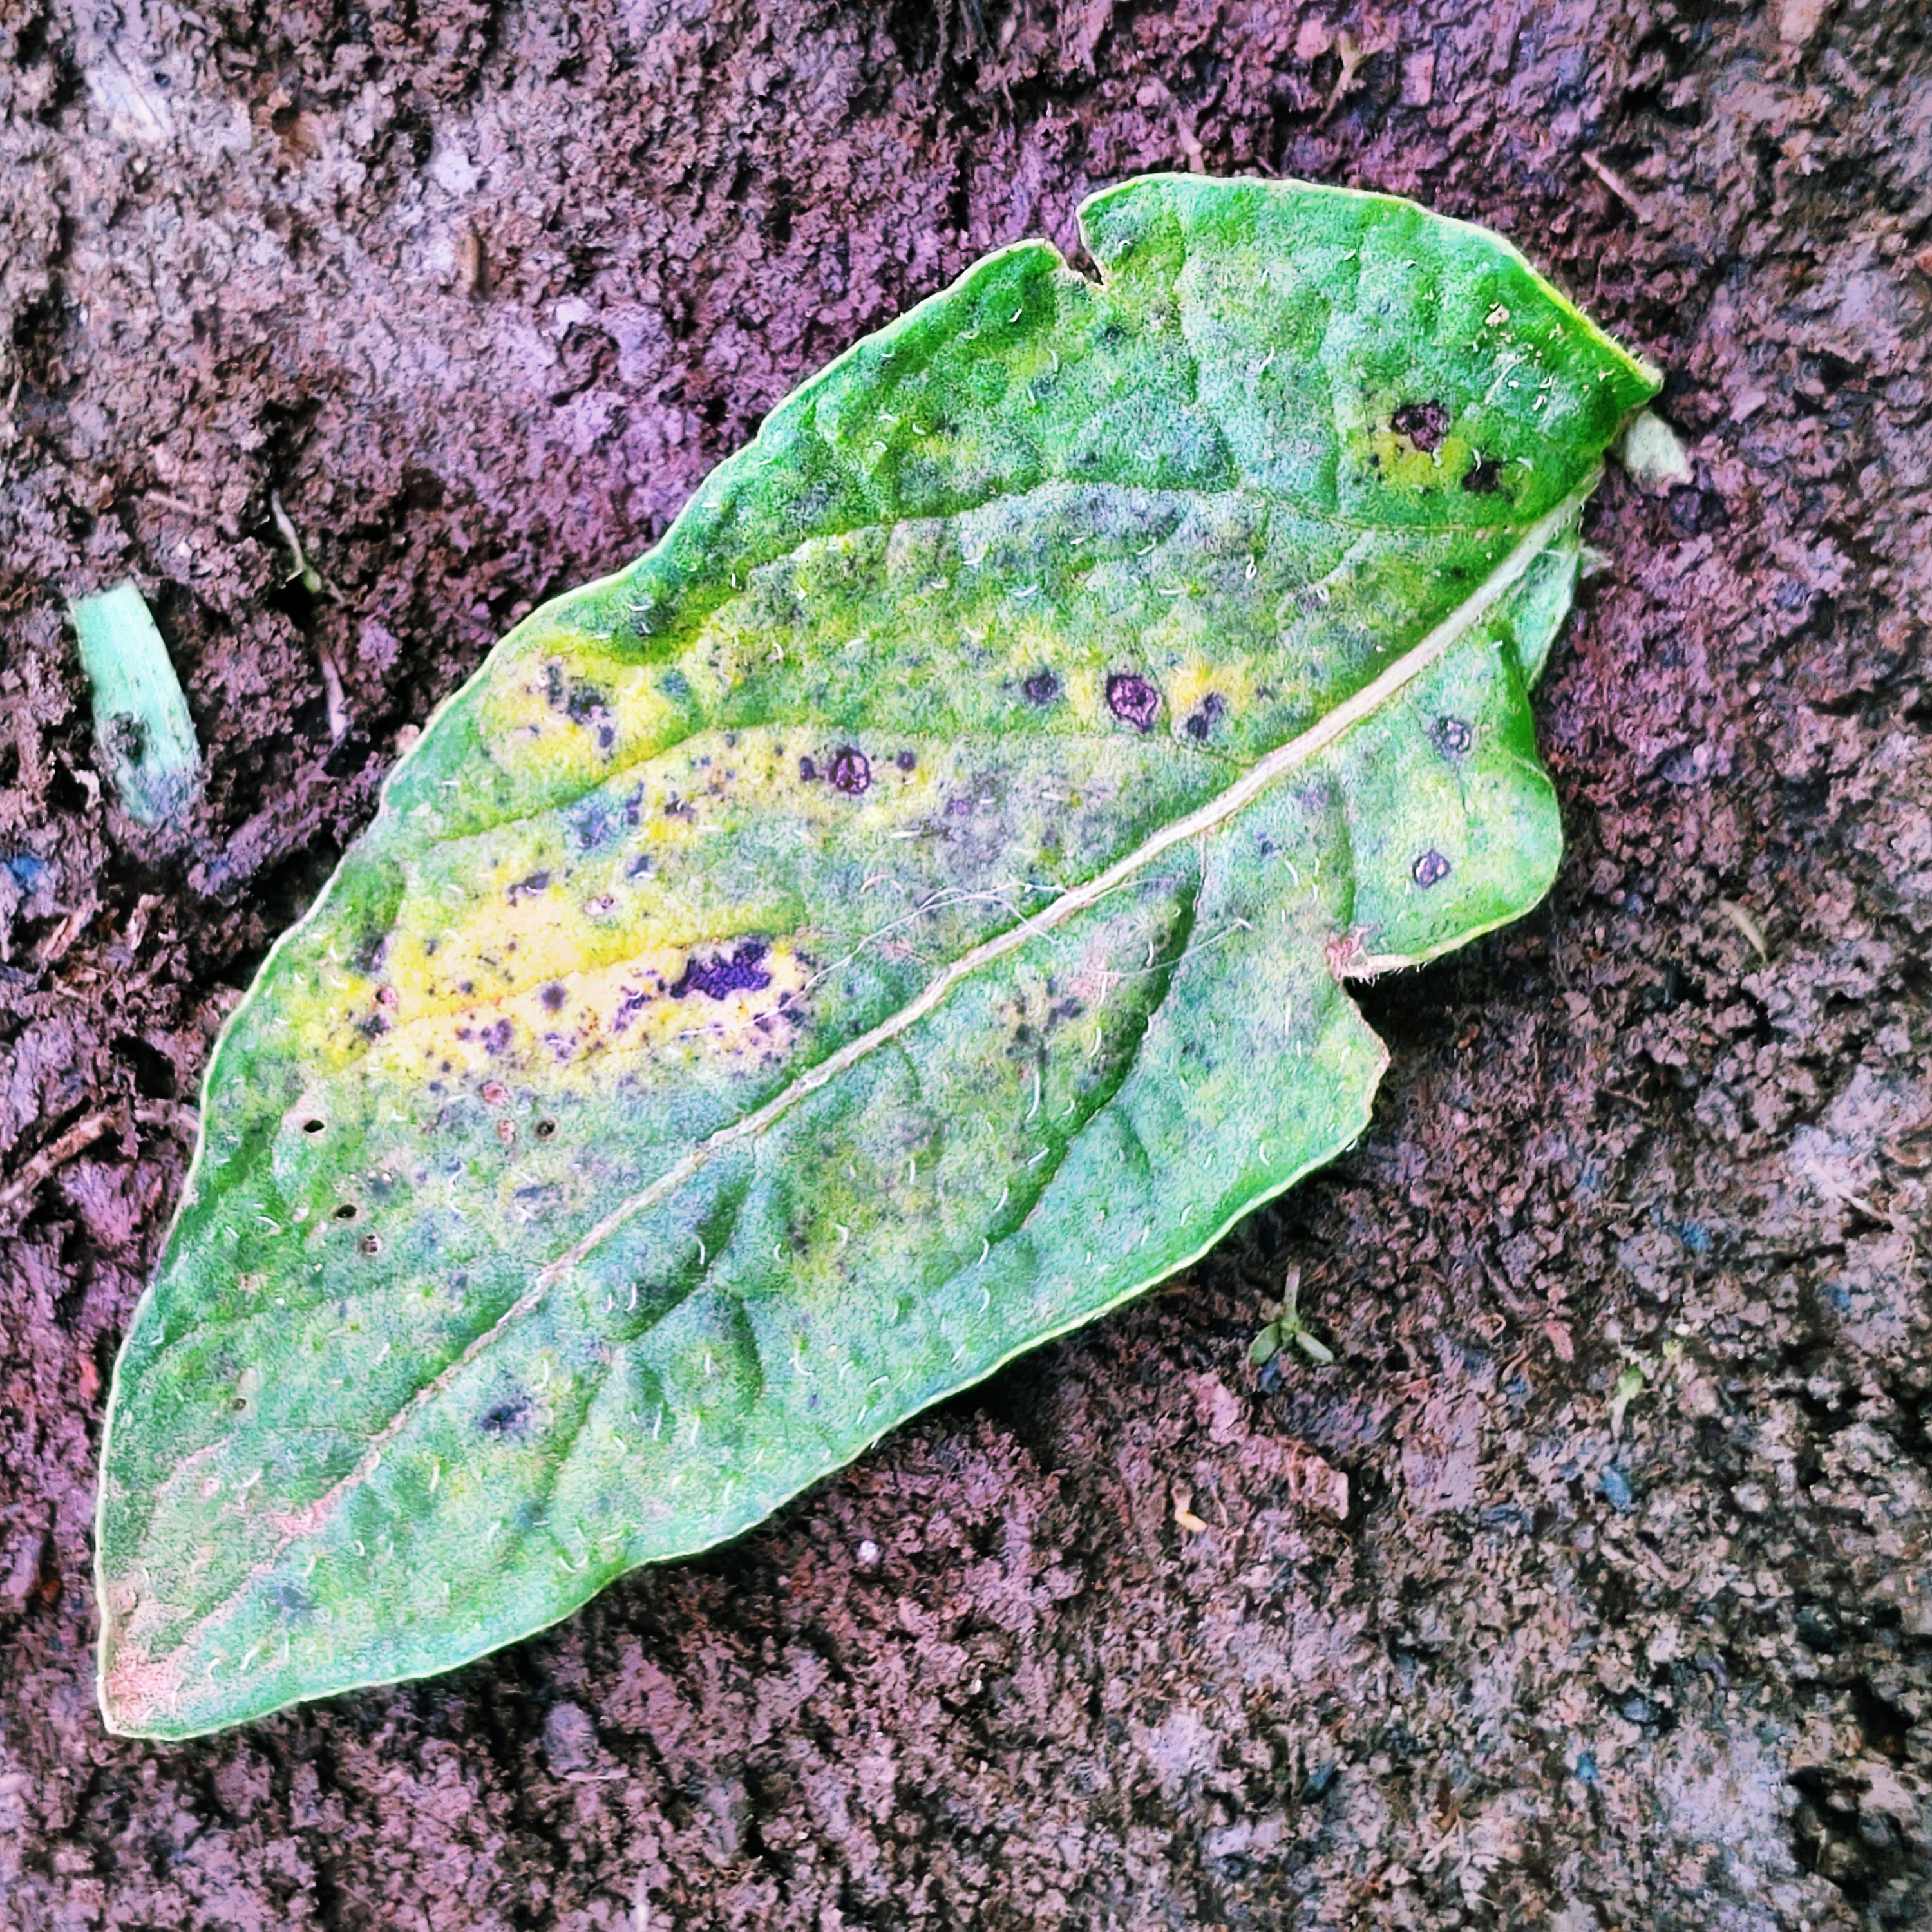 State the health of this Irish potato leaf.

late blight
